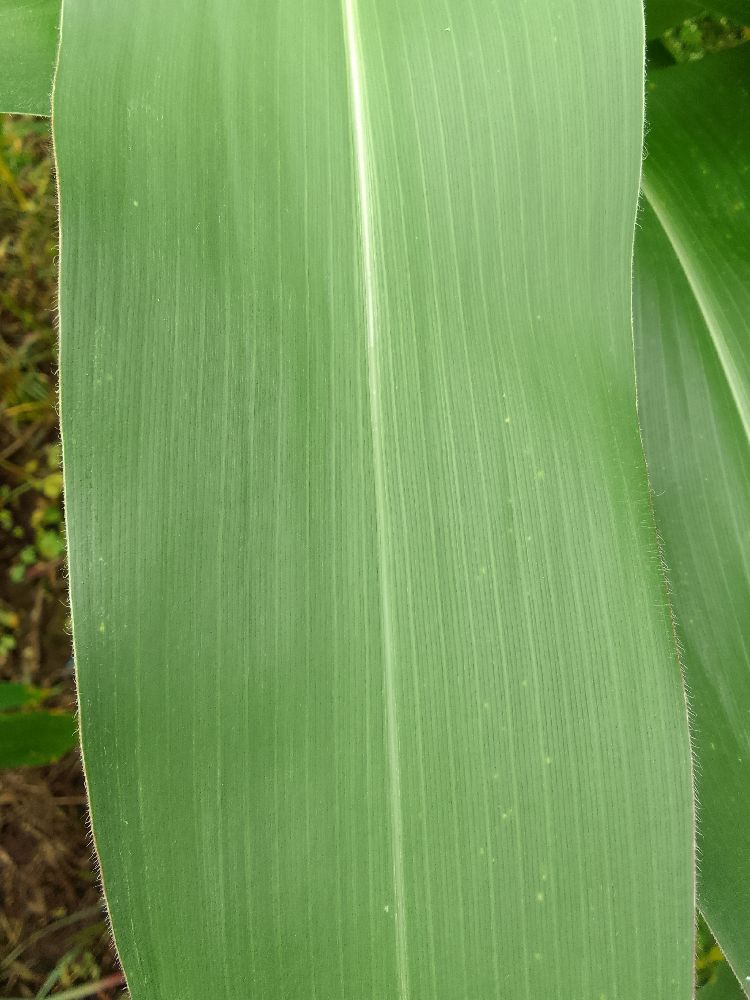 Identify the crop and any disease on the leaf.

maize, healthy
